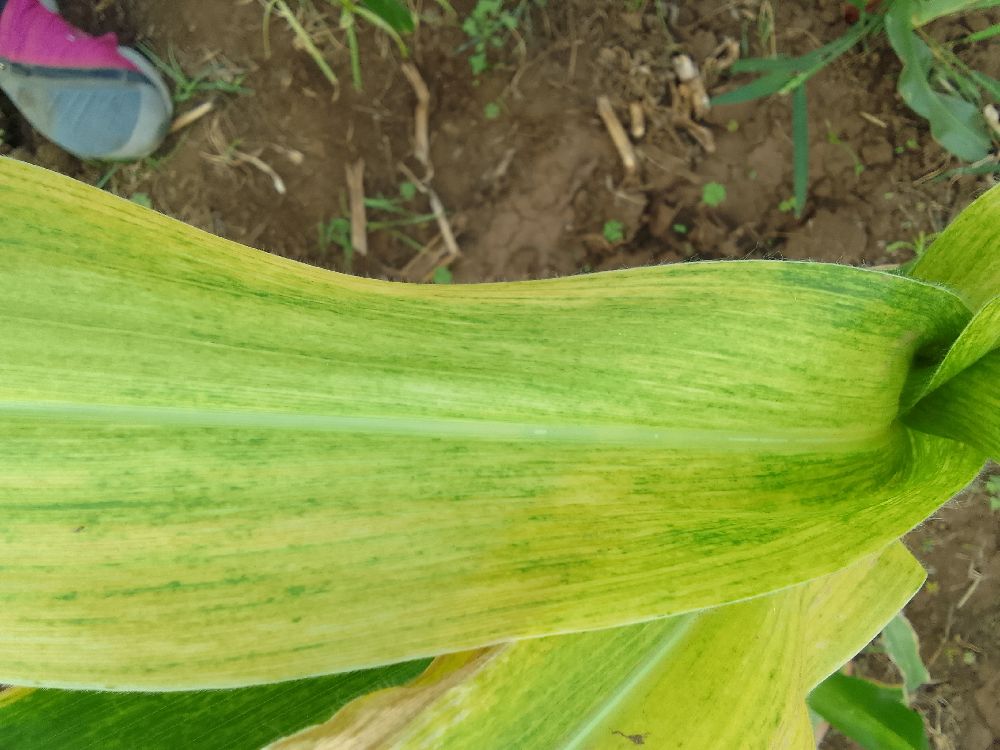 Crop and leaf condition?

maize, maize lethal necrosis
